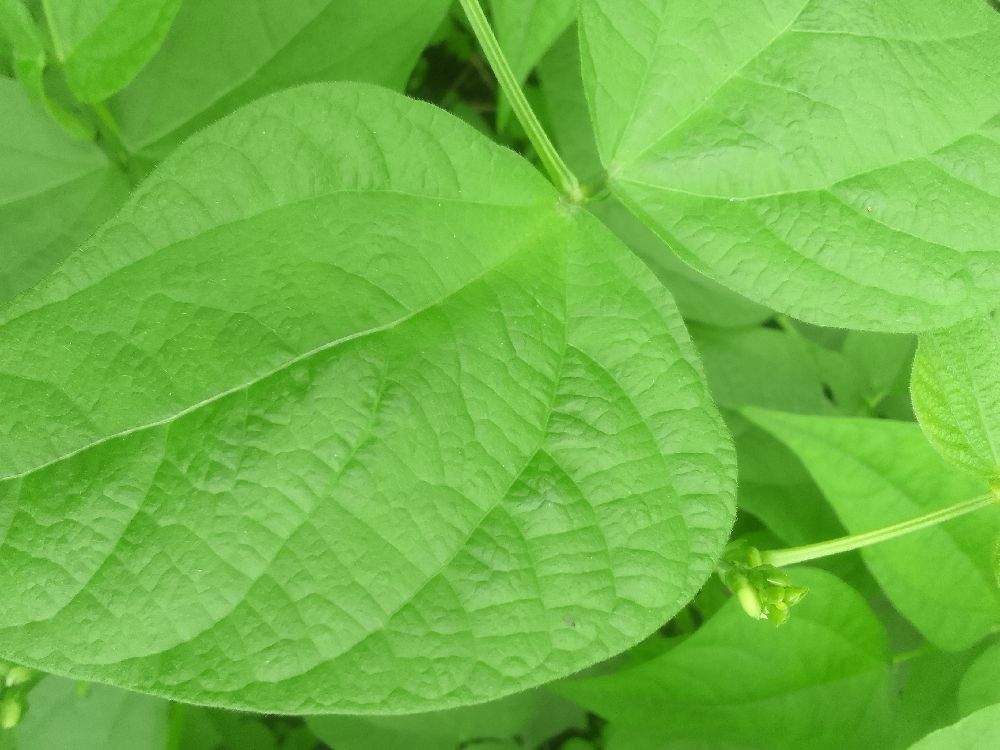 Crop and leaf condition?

common bean, healthy
